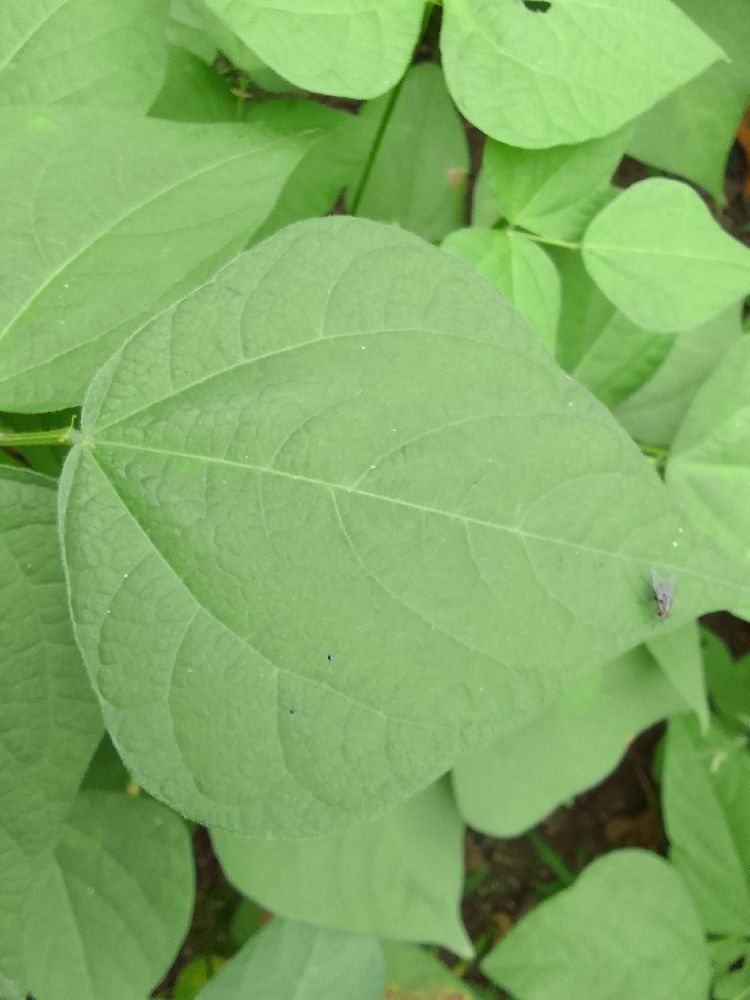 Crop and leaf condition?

common bean, healthy
